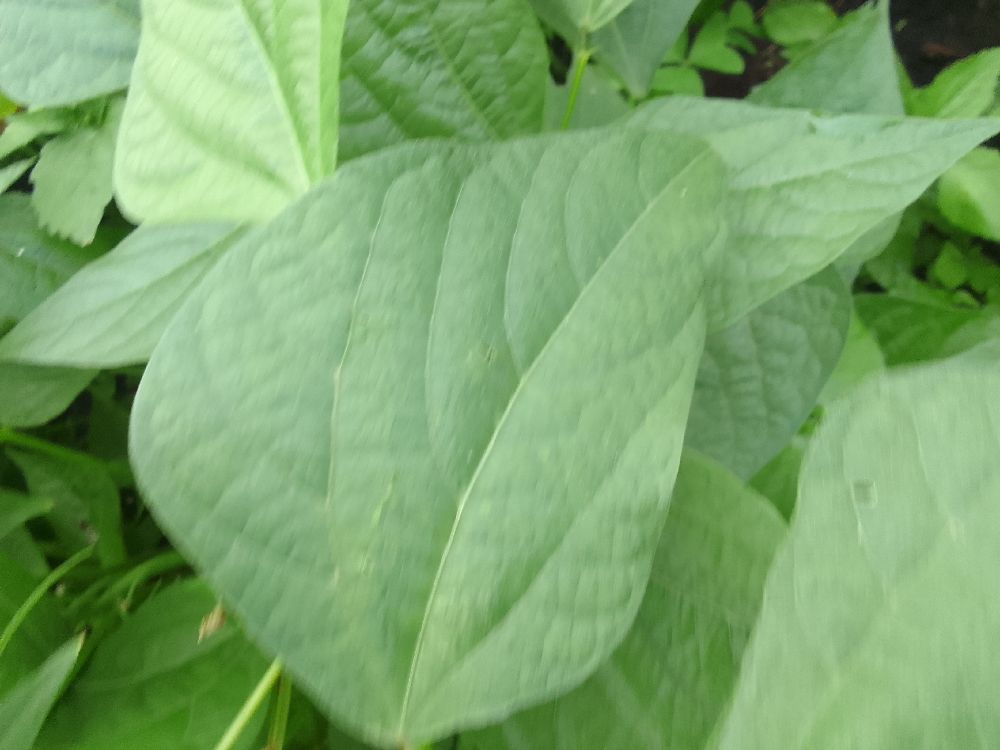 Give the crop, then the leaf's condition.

common bean, healthy
